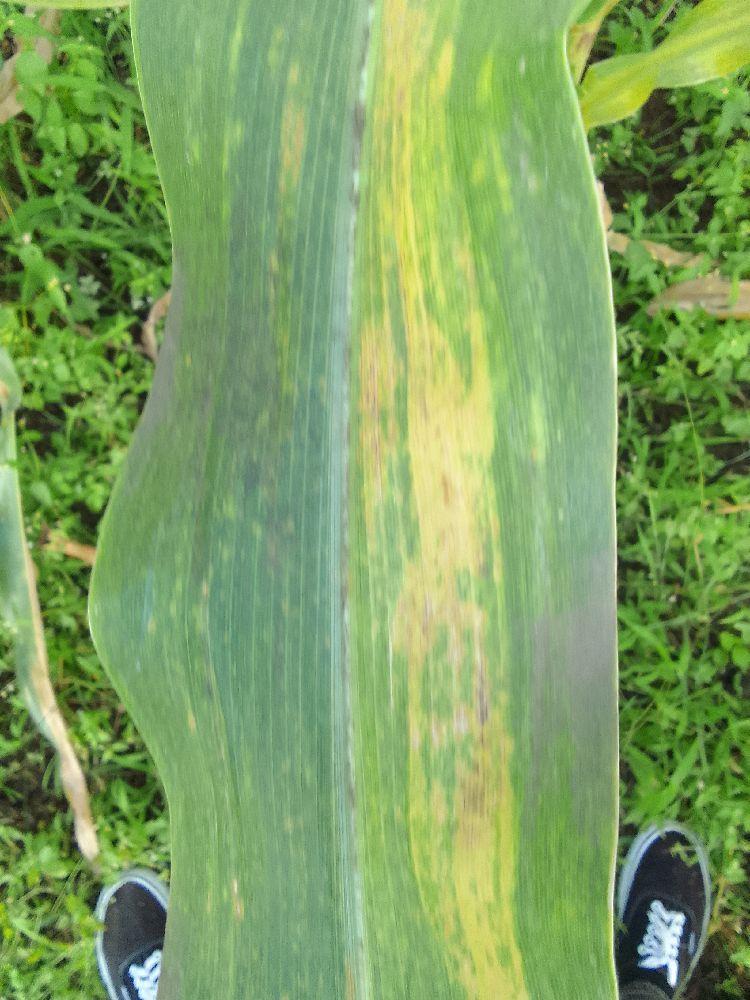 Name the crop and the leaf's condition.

maize, maize lethal necrosis
